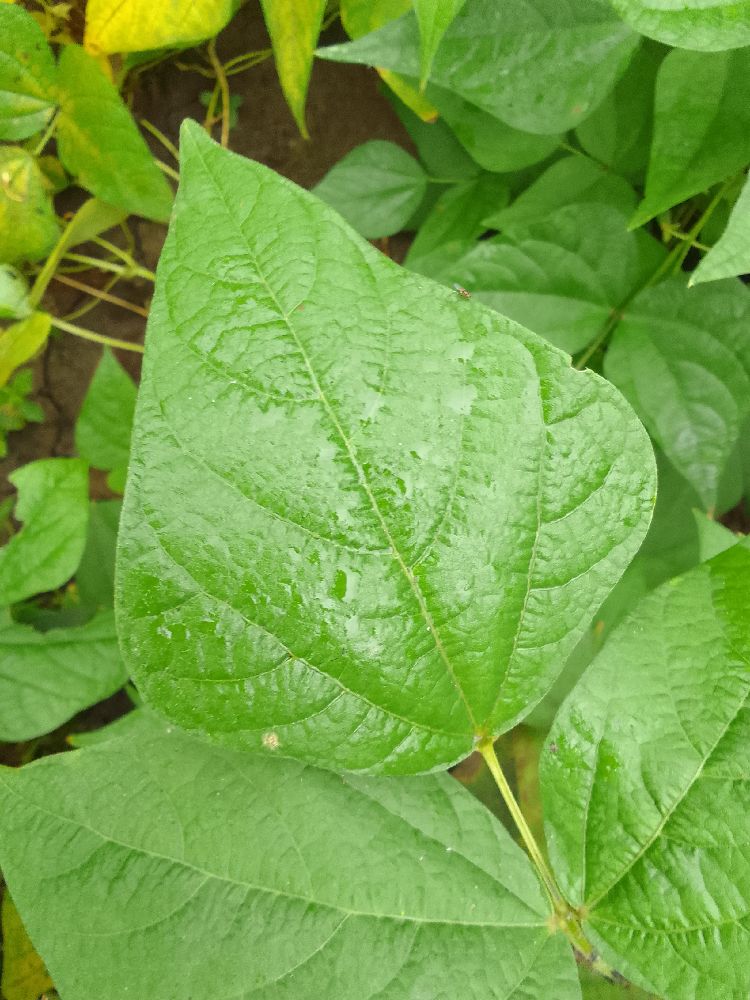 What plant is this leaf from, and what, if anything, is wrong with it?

common bean, healthy
